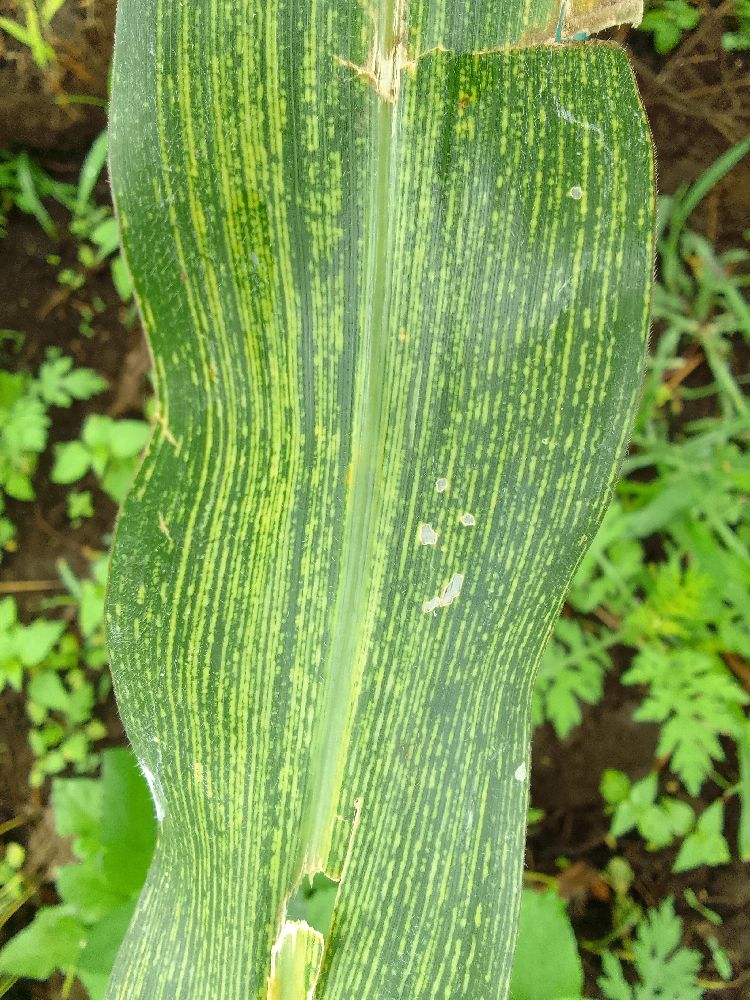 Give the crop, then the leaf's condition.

maize, maize streak virus
